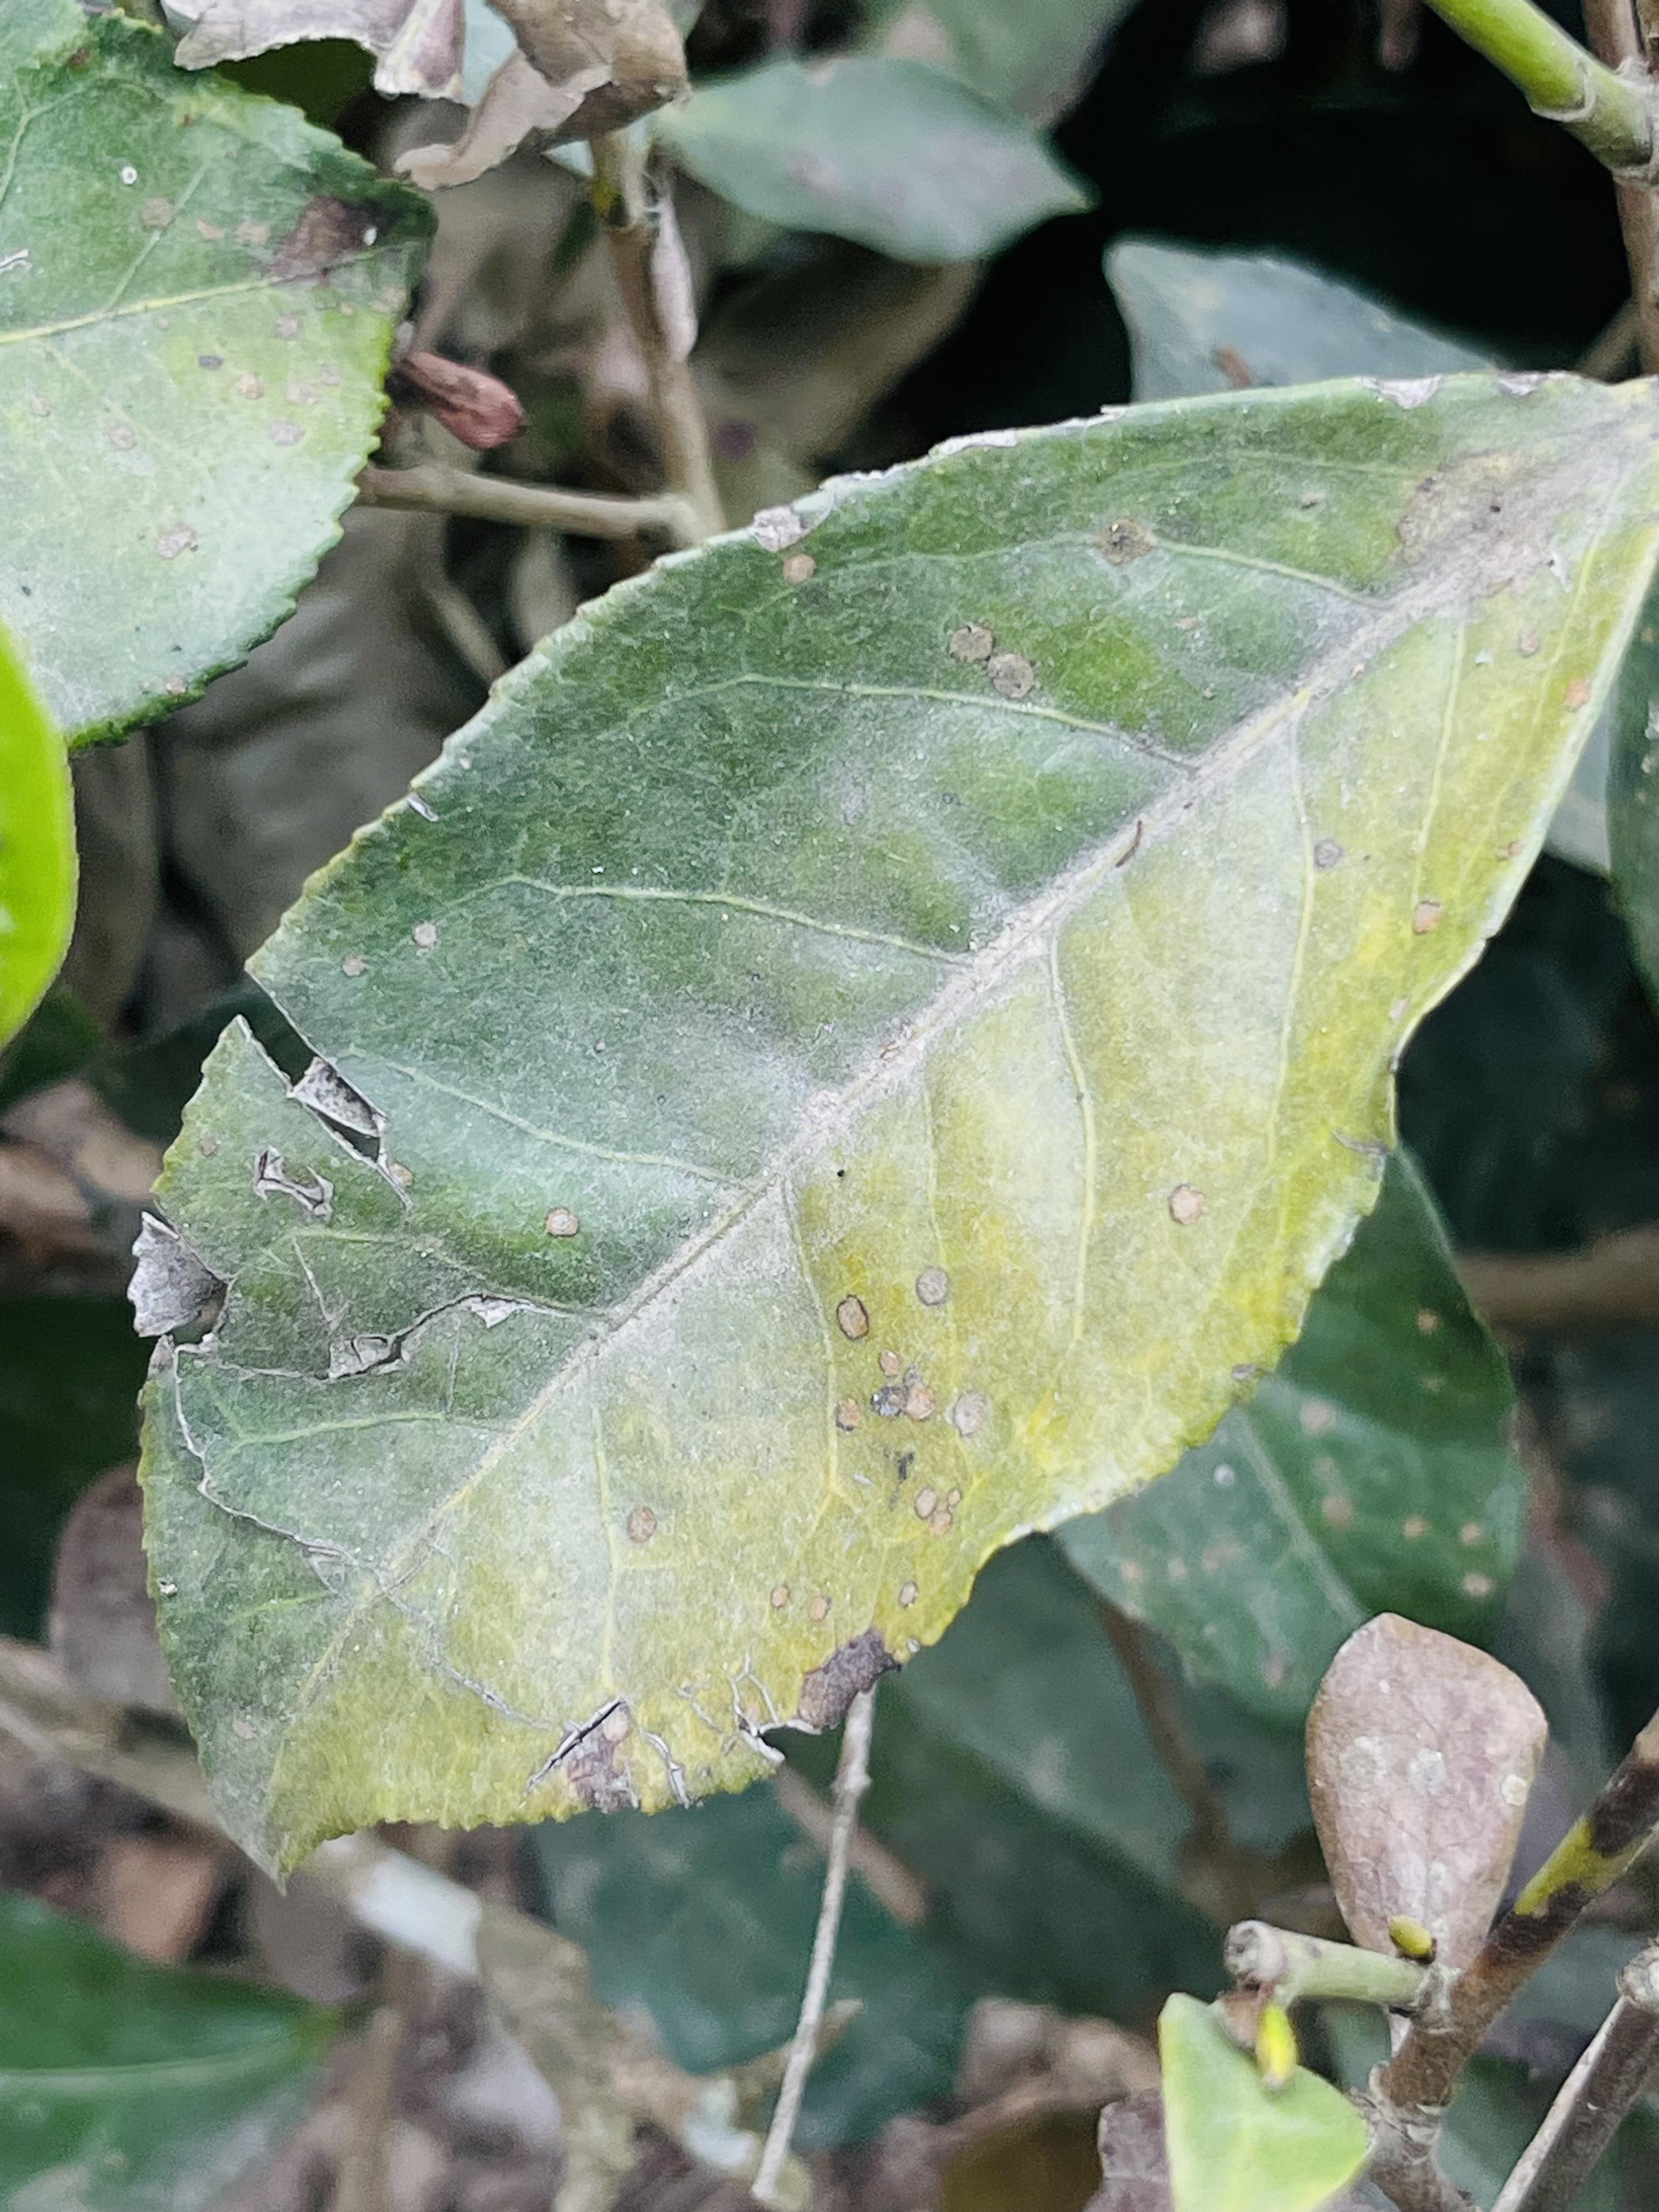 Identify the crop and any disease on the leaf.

tea, red rust
